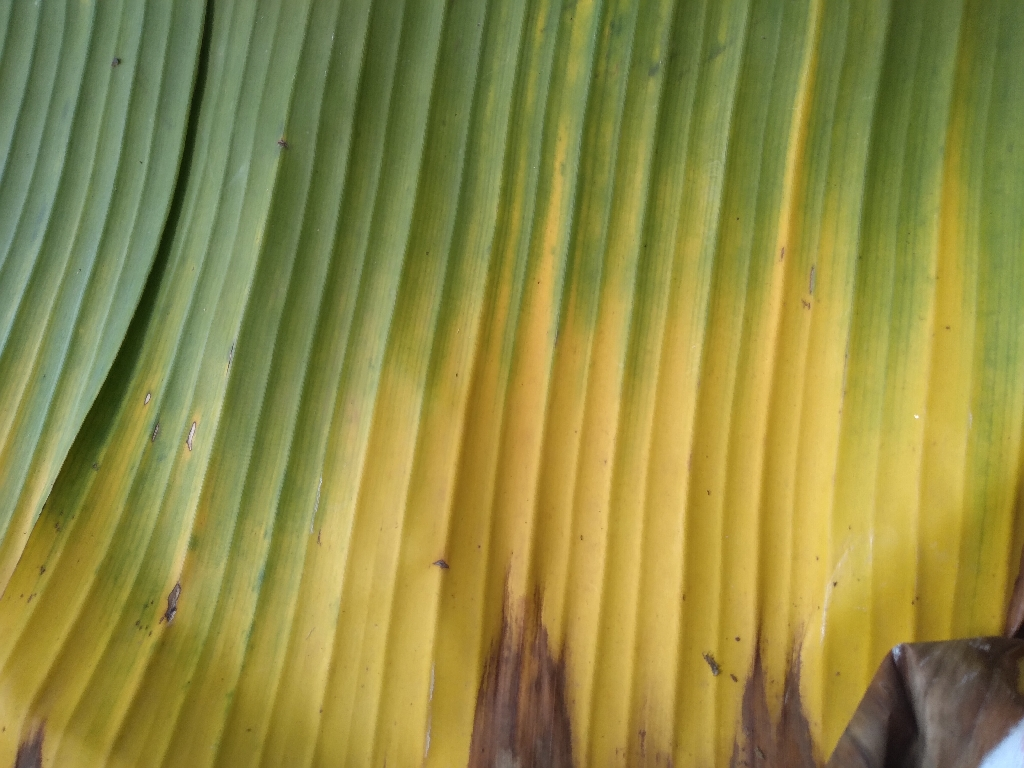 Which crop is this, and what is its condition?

banana, fusarium wilt race 1
